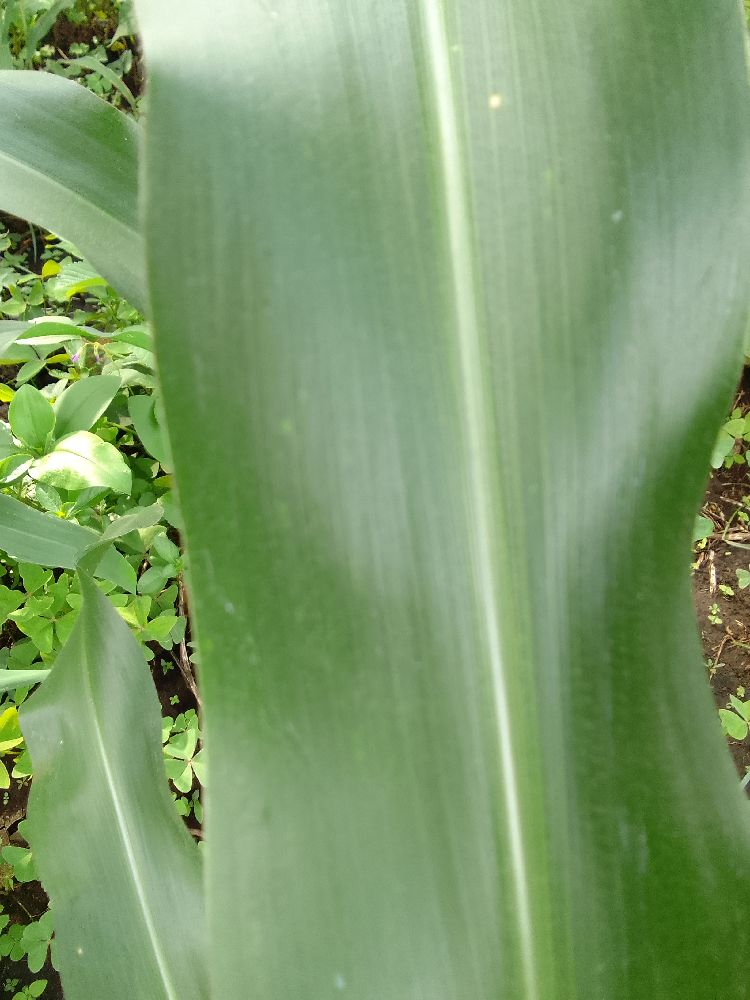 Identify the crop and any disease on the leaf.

maize, healthy
